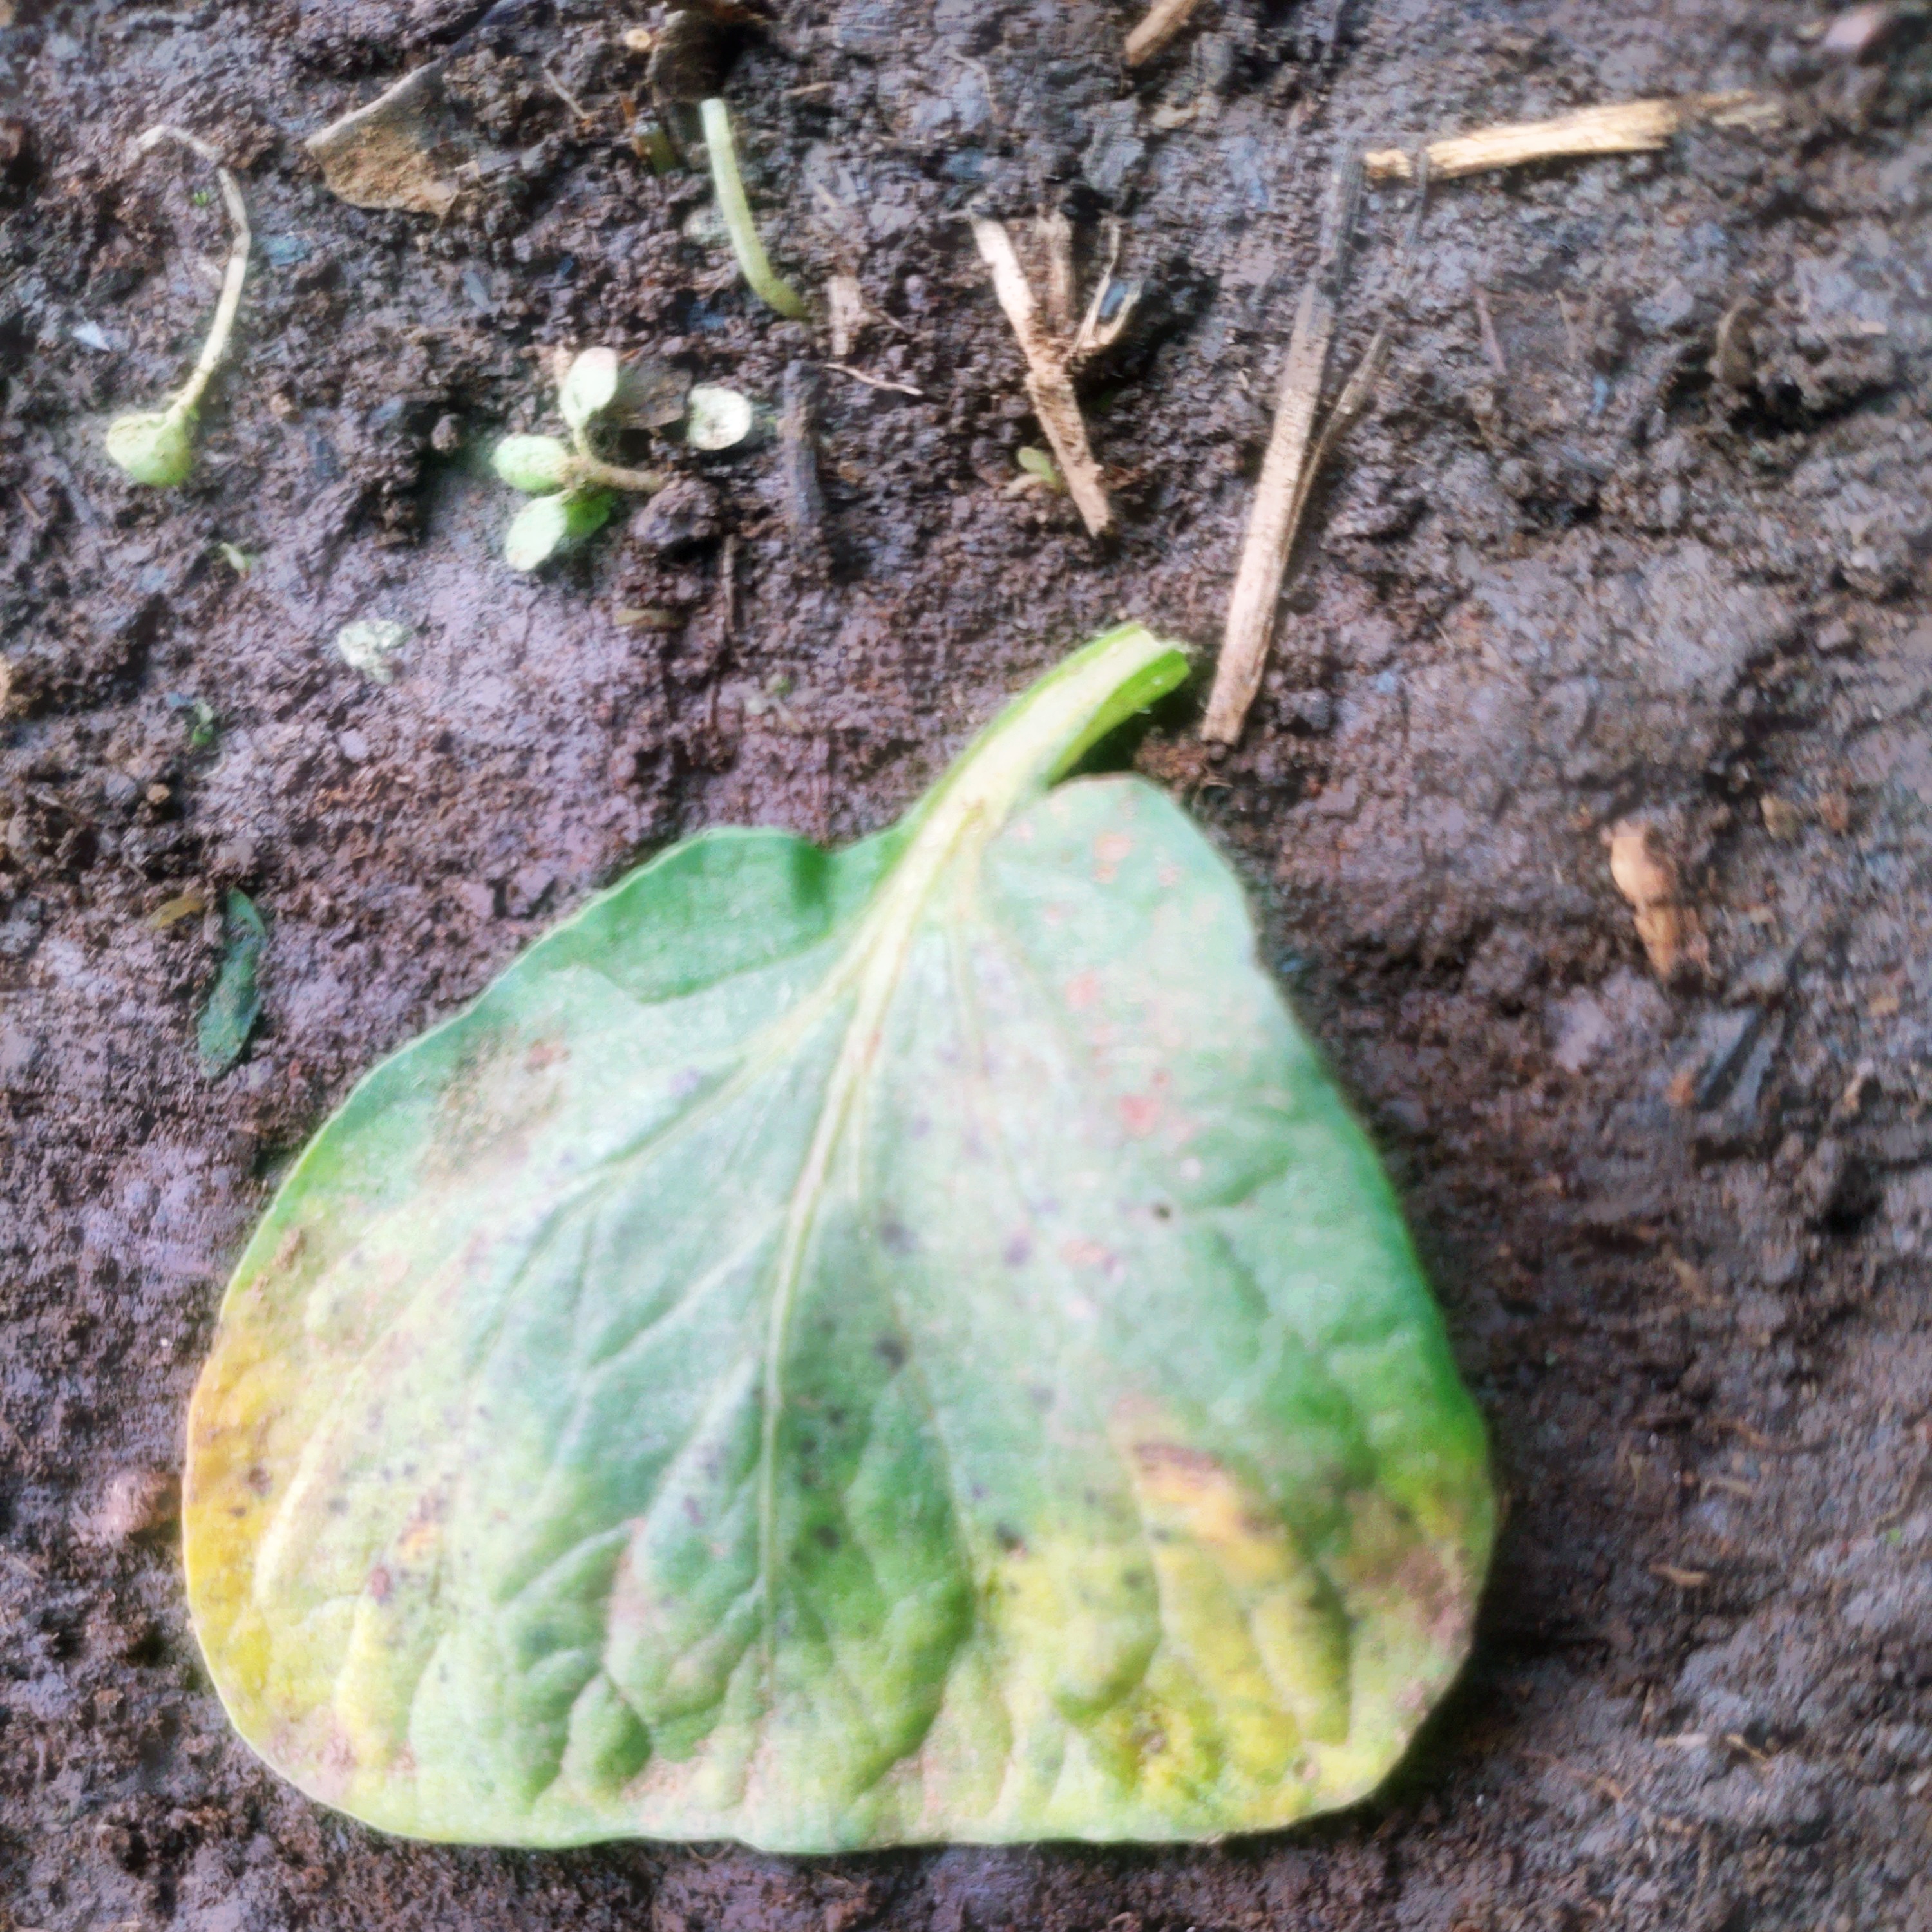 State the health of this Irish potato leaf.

late blight
